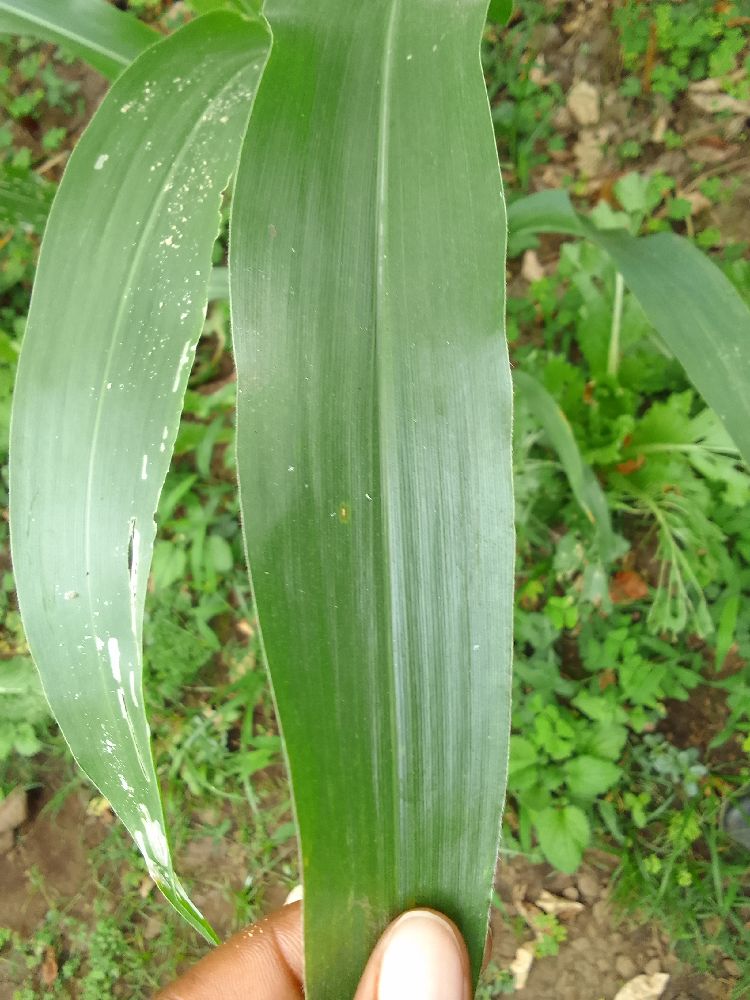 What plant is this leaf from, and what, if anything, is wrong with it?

maize, healthy
